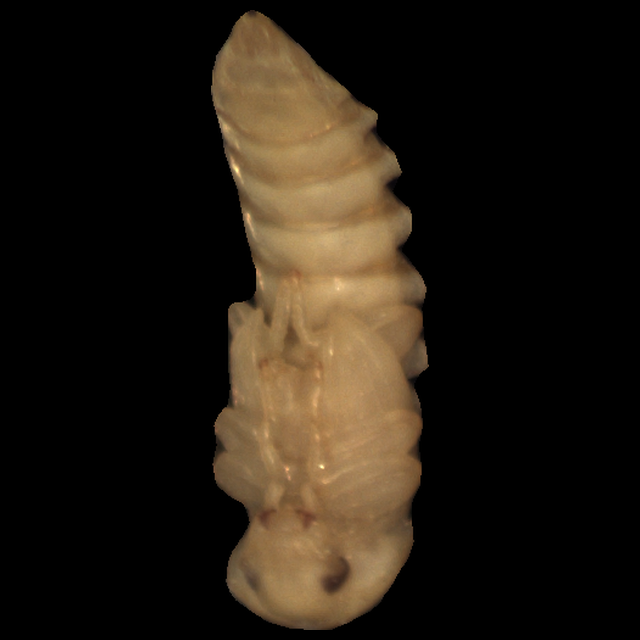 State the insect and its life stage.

mealworm pupa
